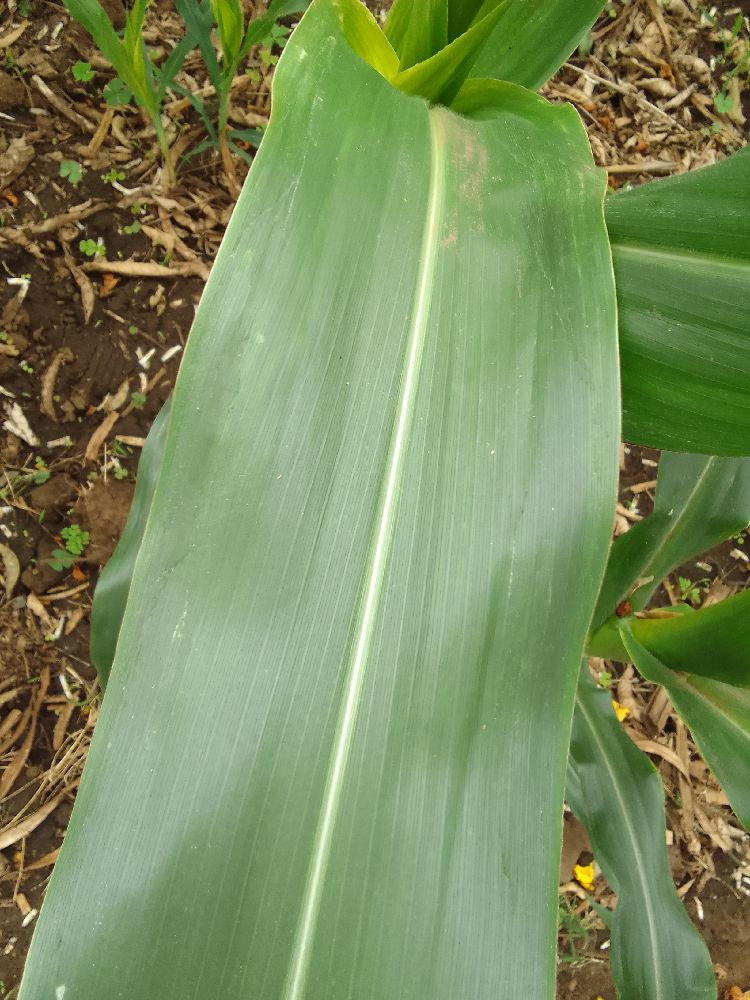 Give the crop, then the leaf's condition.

maize, healthy
